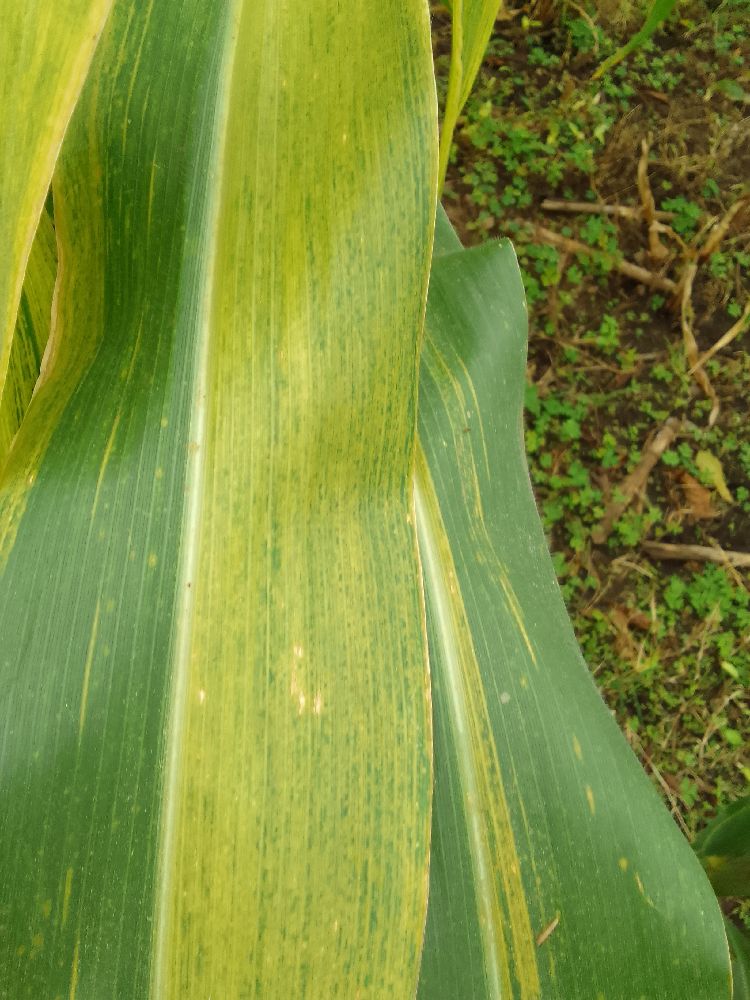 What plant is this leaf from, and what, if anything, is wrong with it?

maize, maize lethal necrosis
